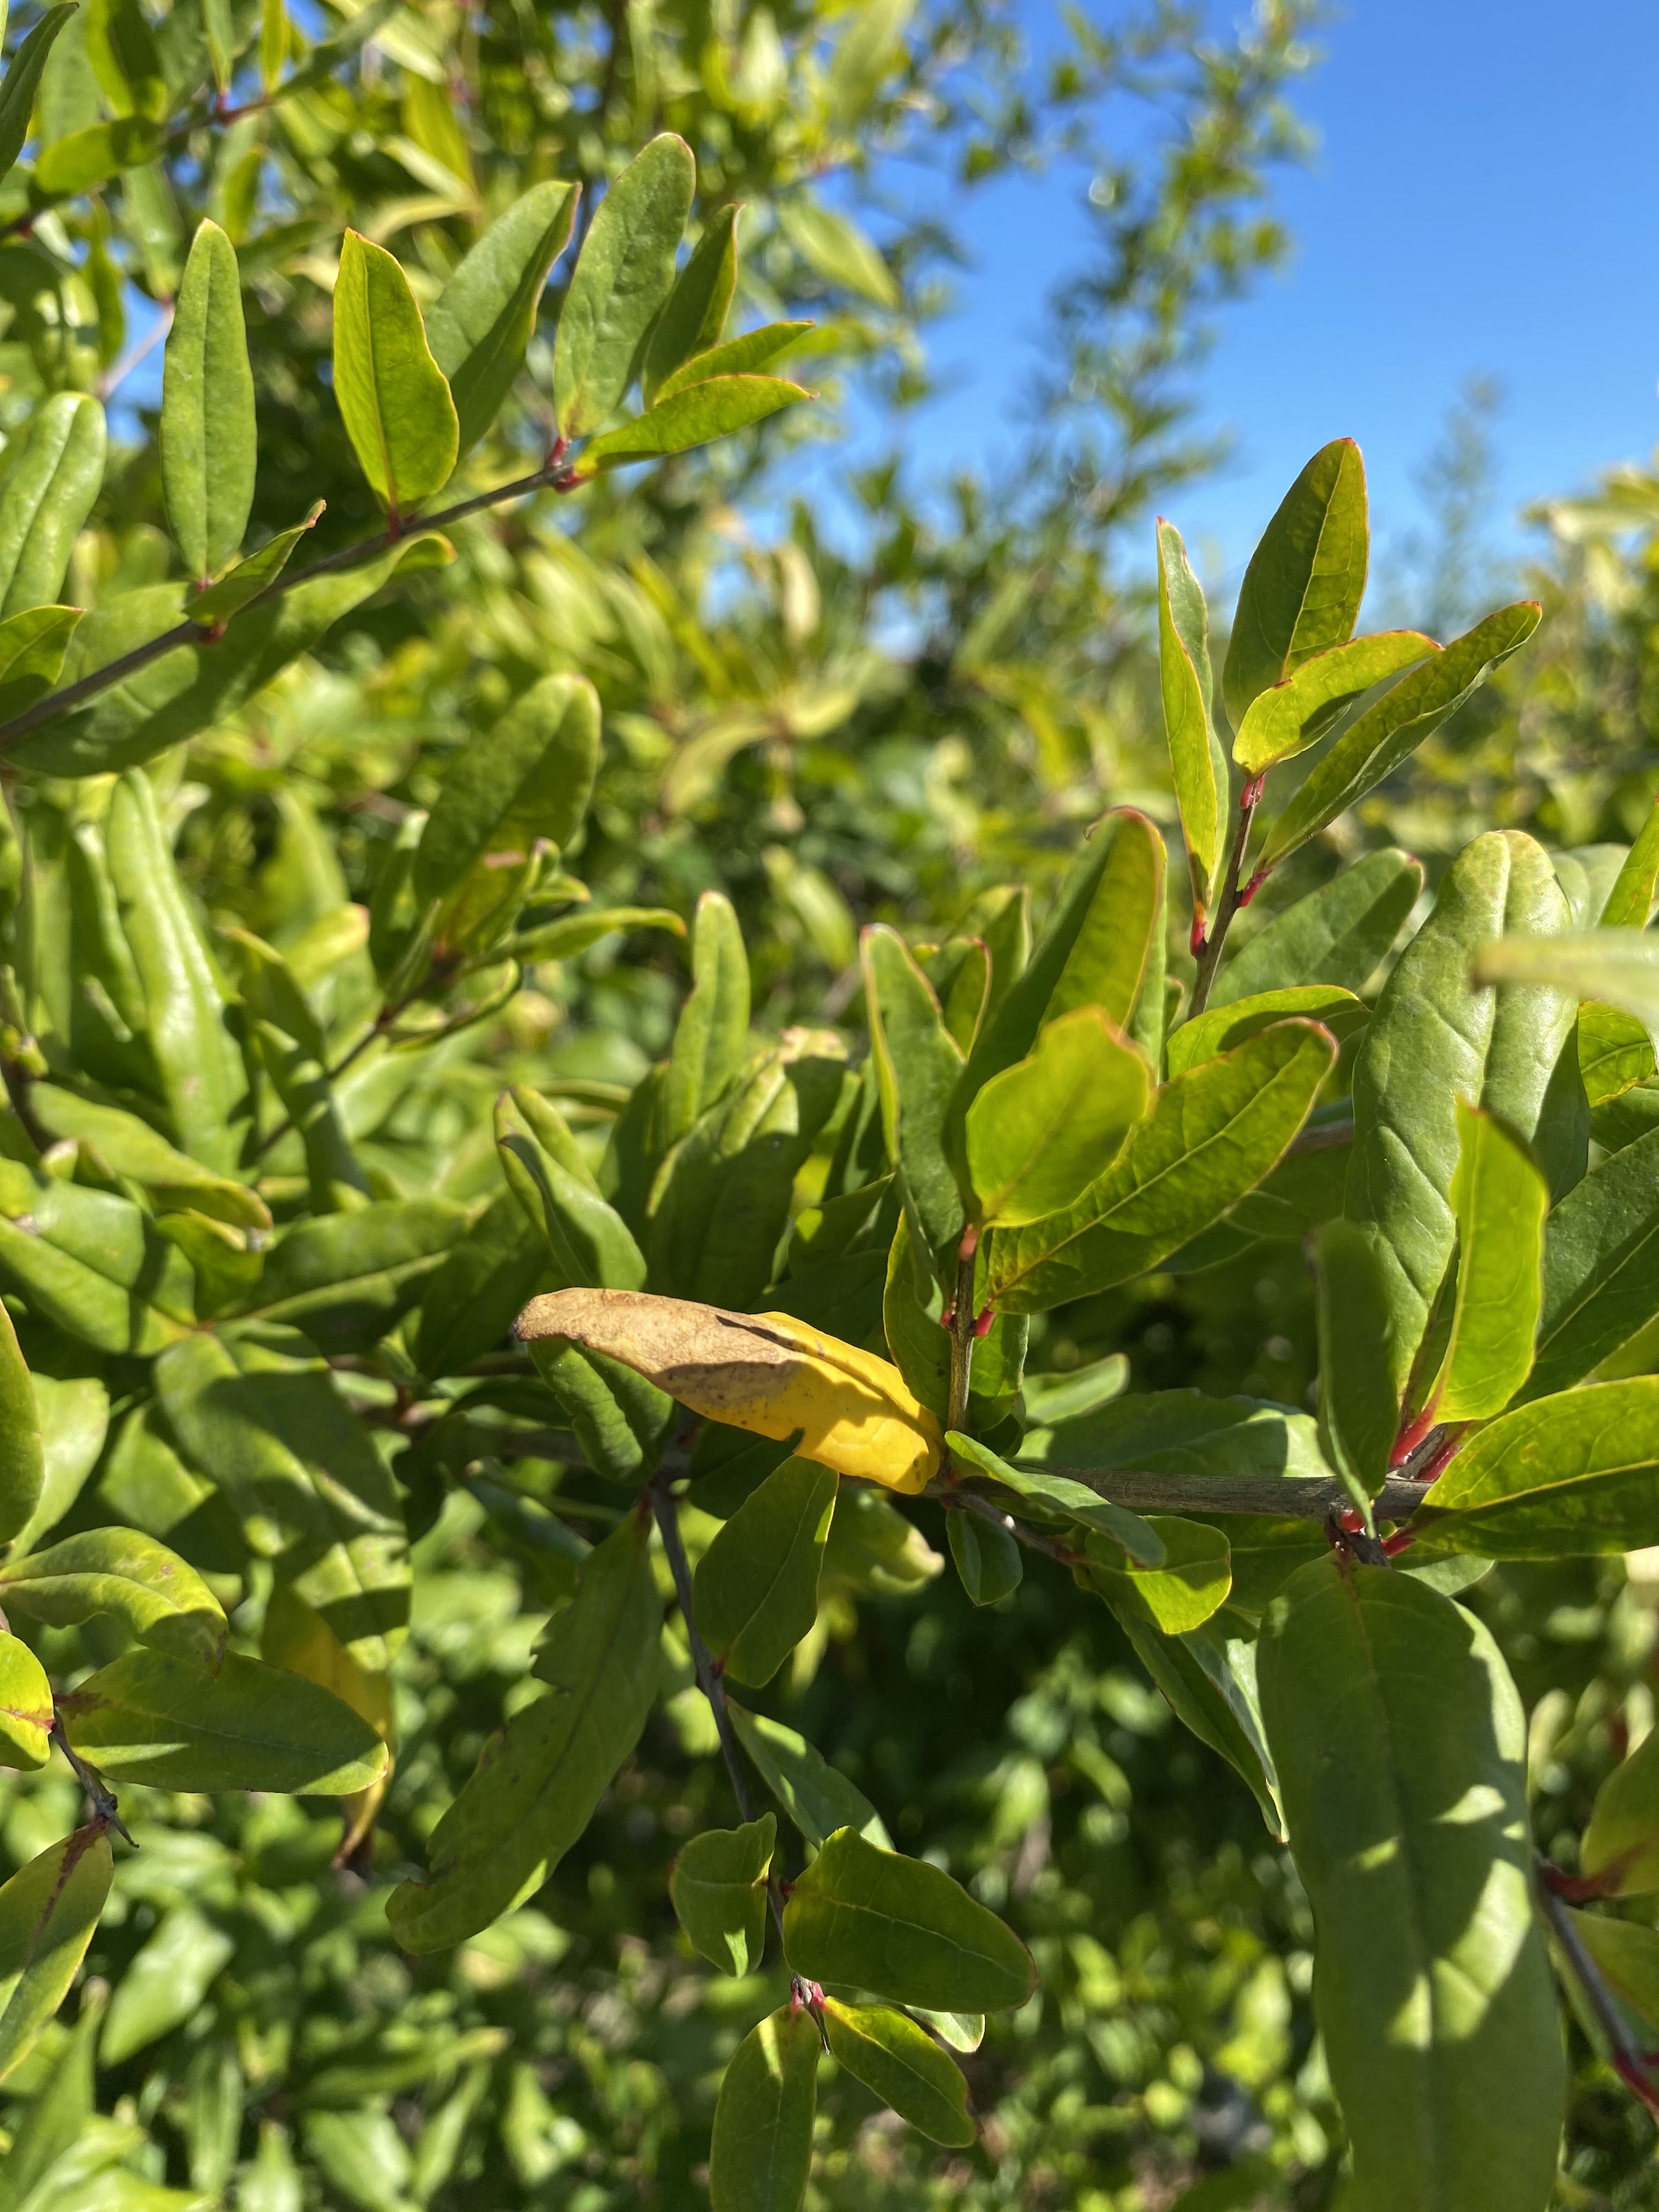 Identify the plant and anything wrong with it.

pomegranate, drought
